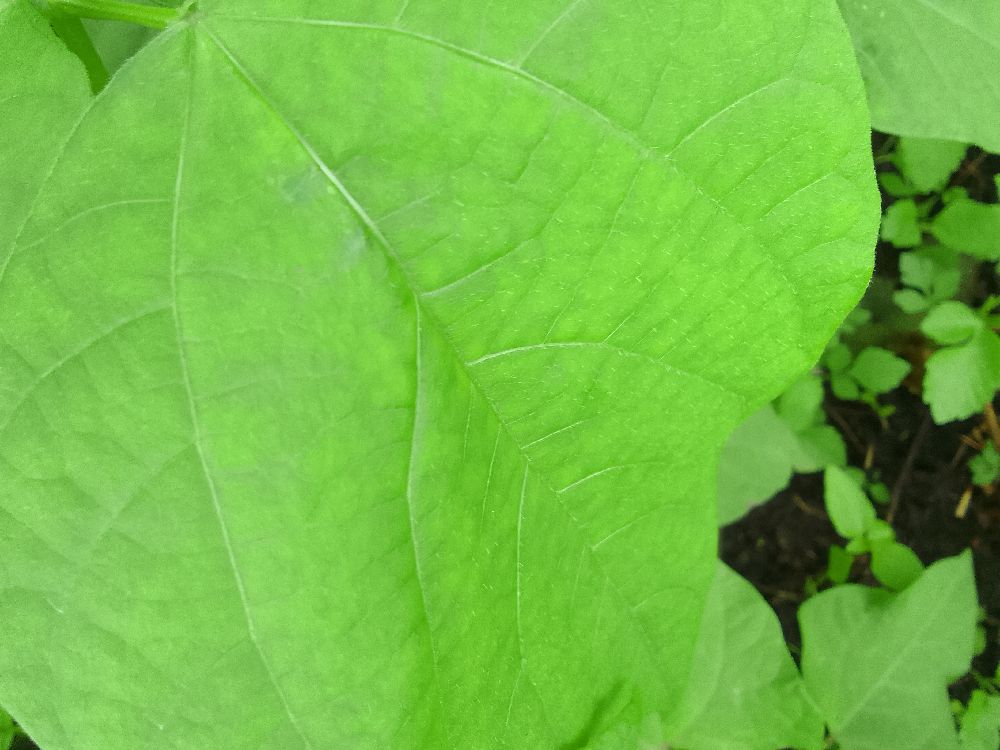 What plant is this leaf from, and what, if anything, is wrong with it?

common bean, healthy
